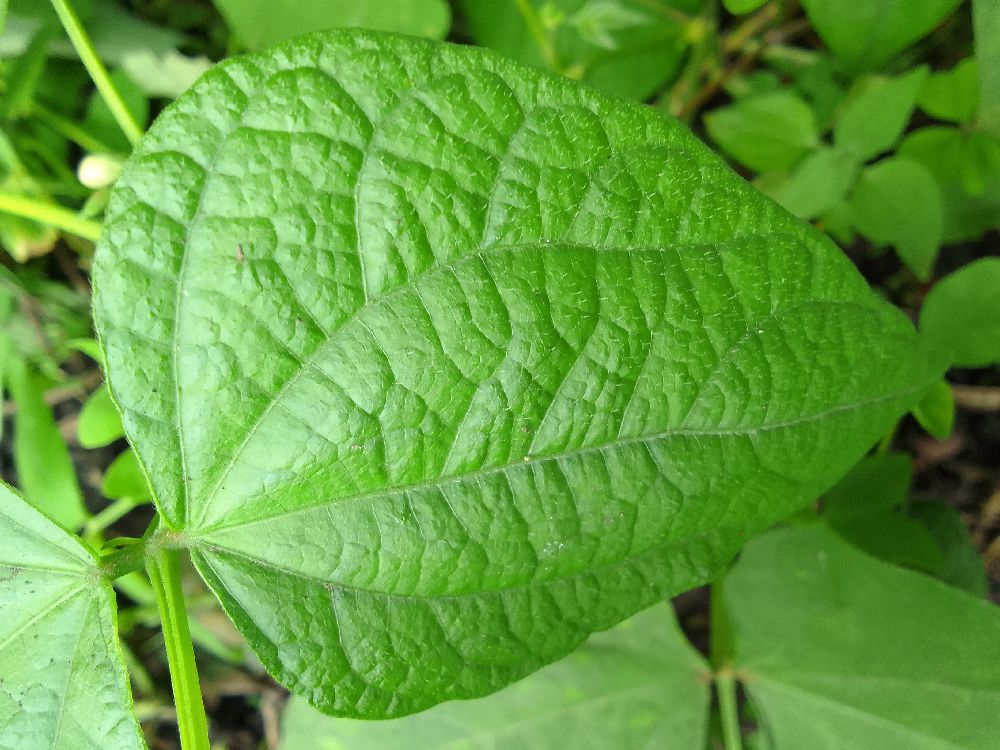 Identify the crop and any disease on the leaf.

common bean, healthy
